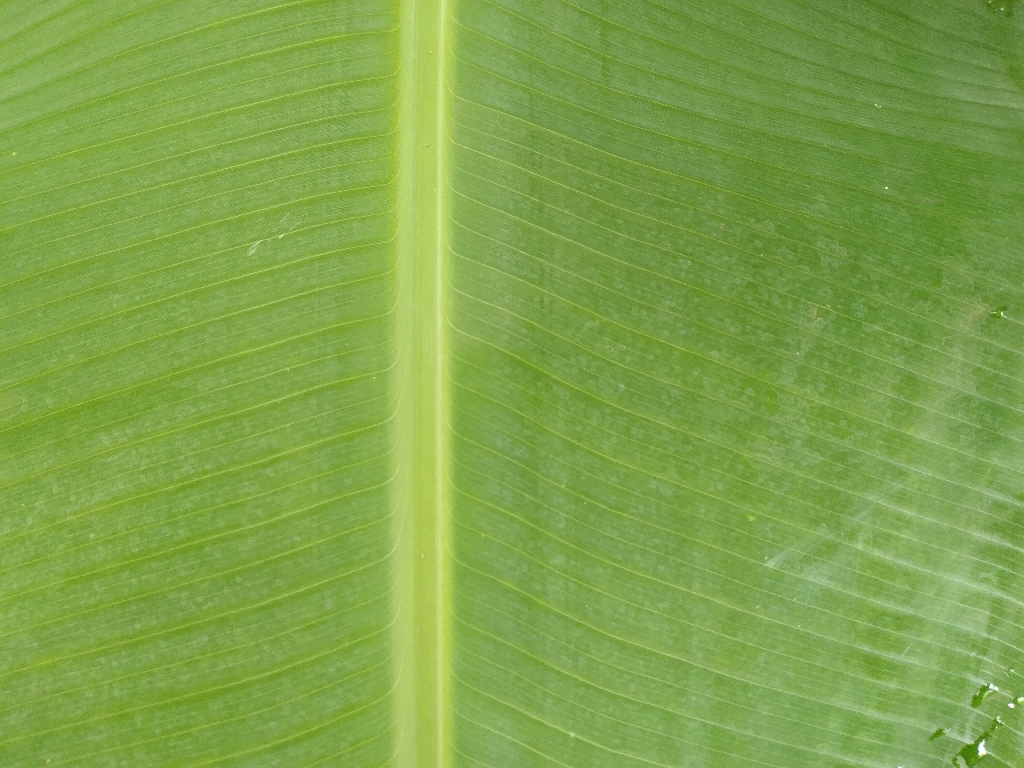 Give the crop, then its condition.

banana, healthy
